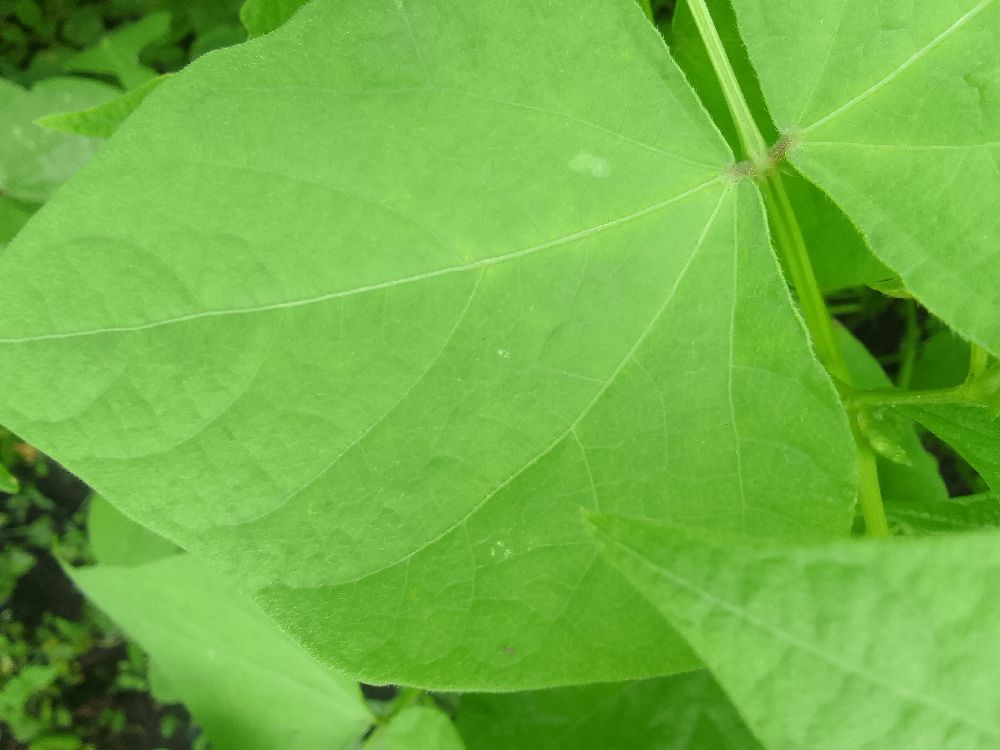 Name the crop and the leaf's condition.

common bean, healthy
